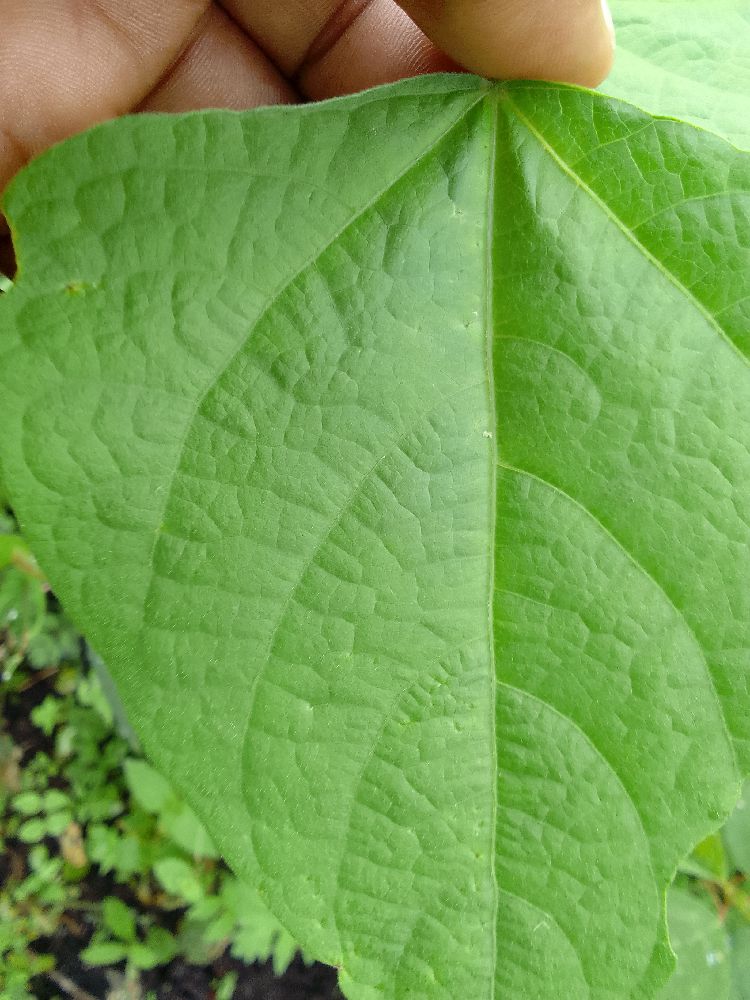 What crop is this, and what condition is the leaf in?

common bean, healthy
